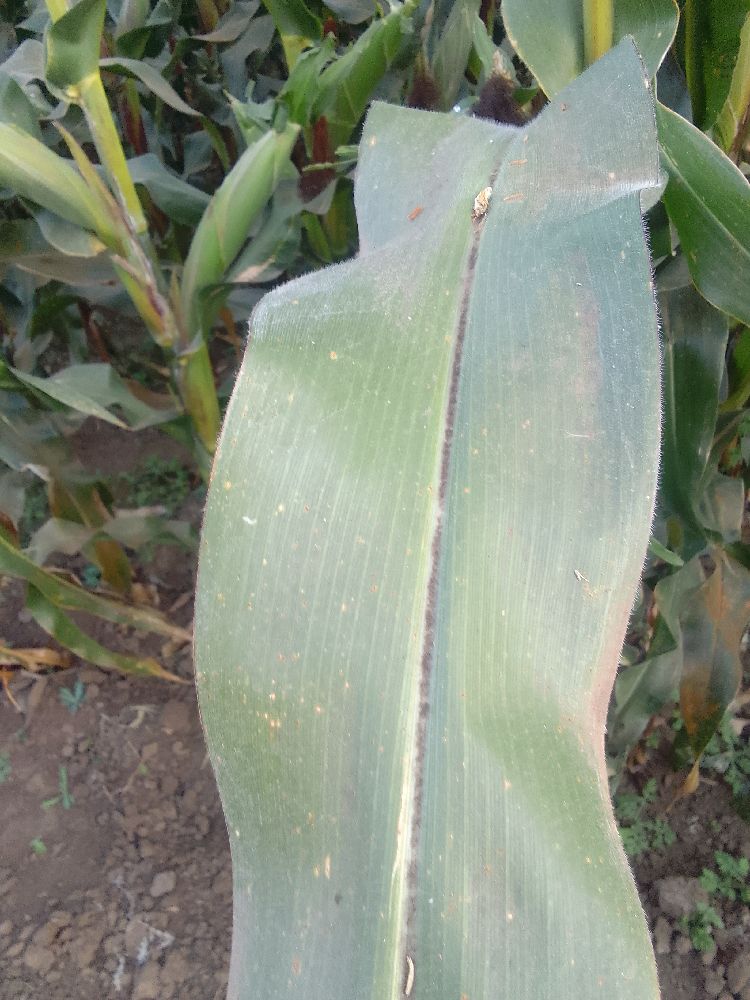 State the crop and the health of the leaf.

maize, healthy
